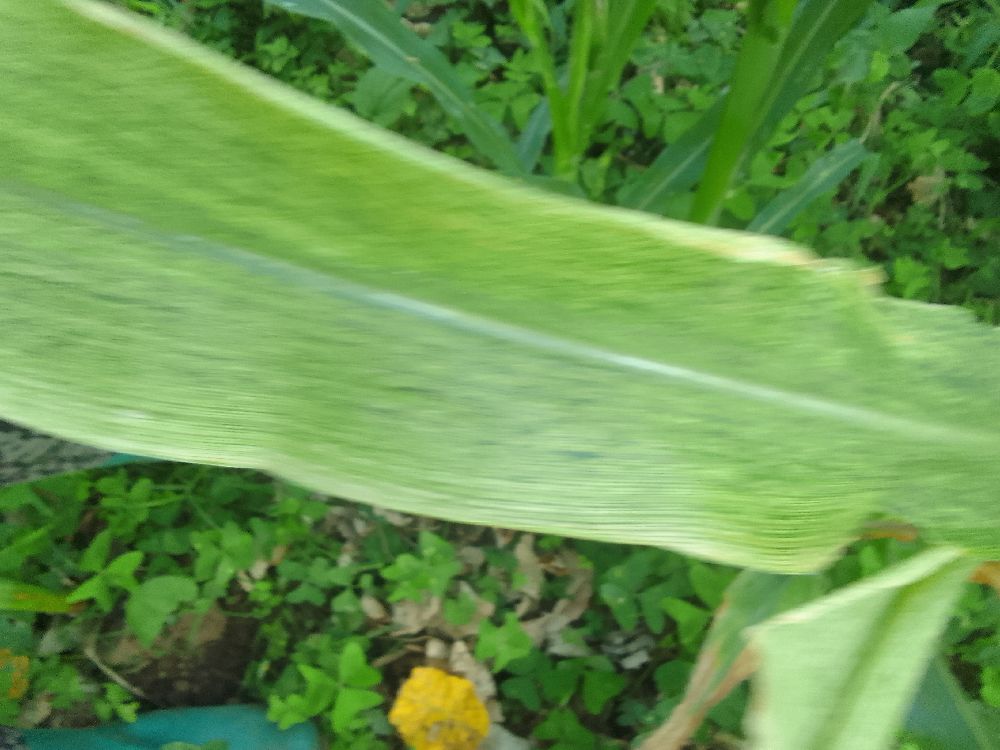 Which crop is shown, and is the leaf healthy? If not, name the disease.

maize, maize lethal necrosis
